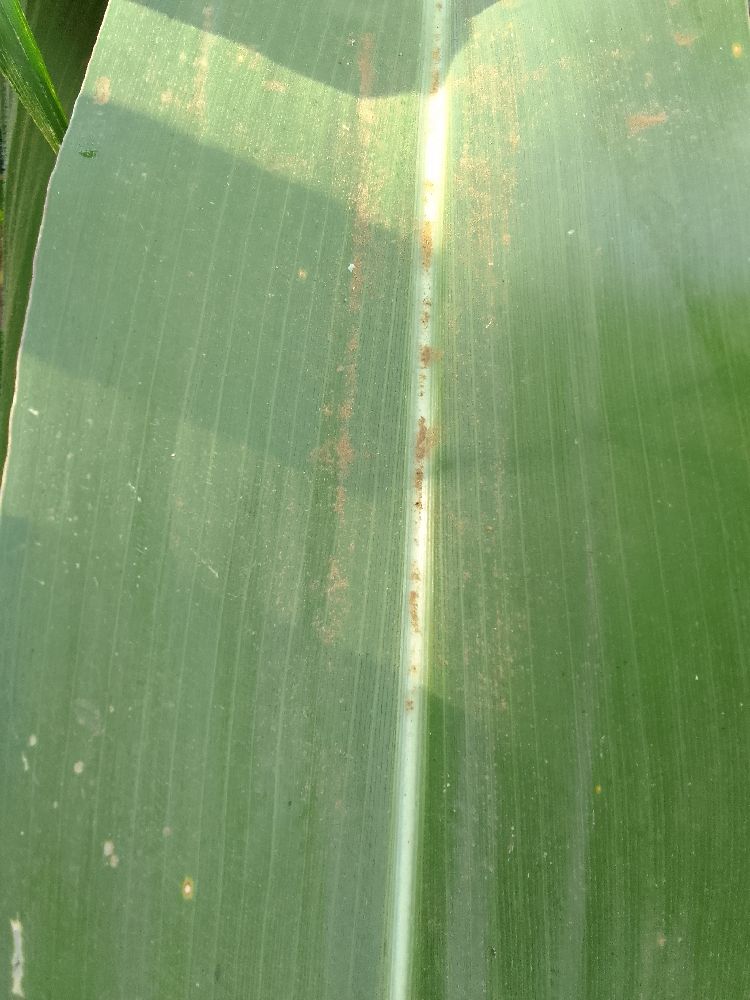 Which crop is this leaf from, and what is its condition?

maize, healthy
